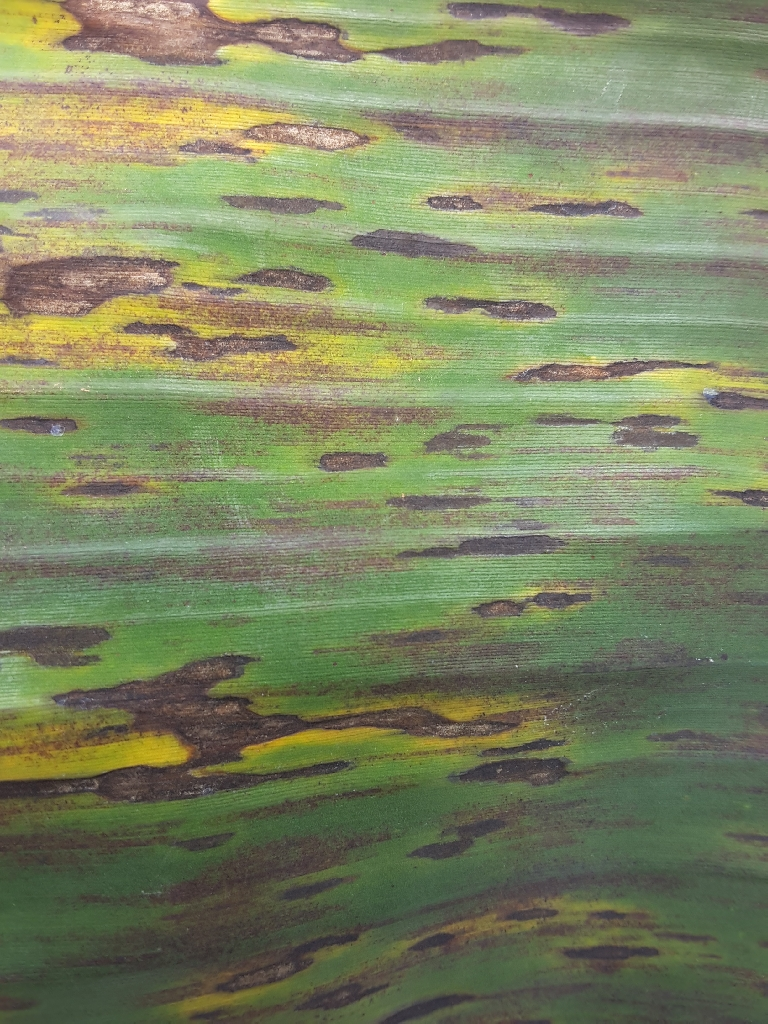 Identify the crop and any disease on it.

banana, black sigatoka
